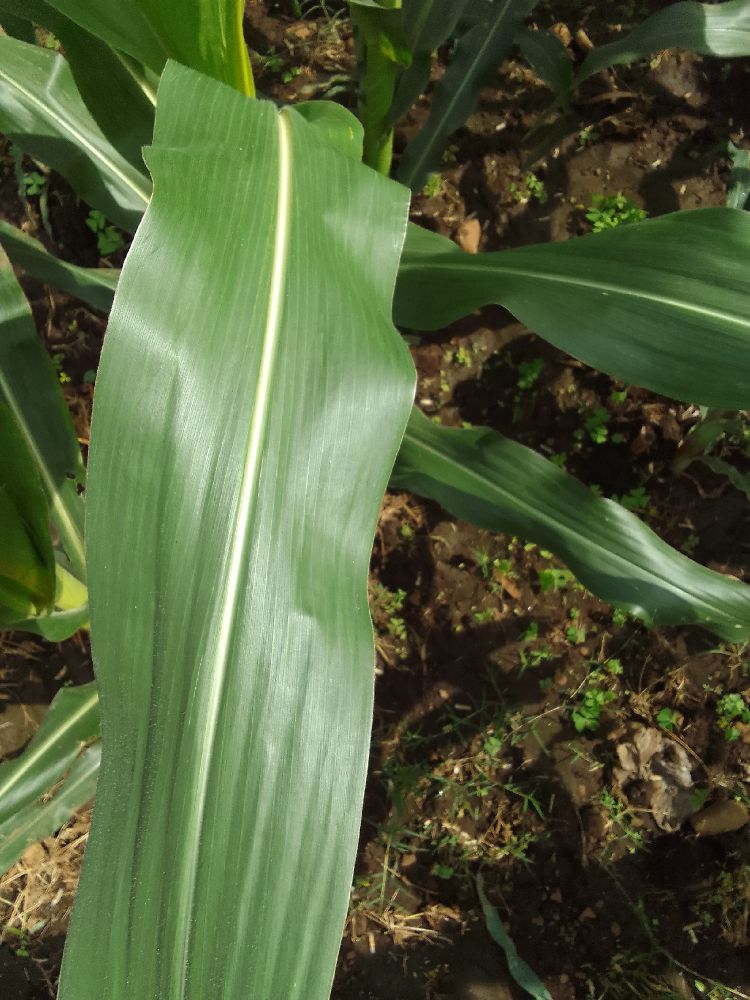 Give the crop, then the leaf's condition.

maize, healthy
